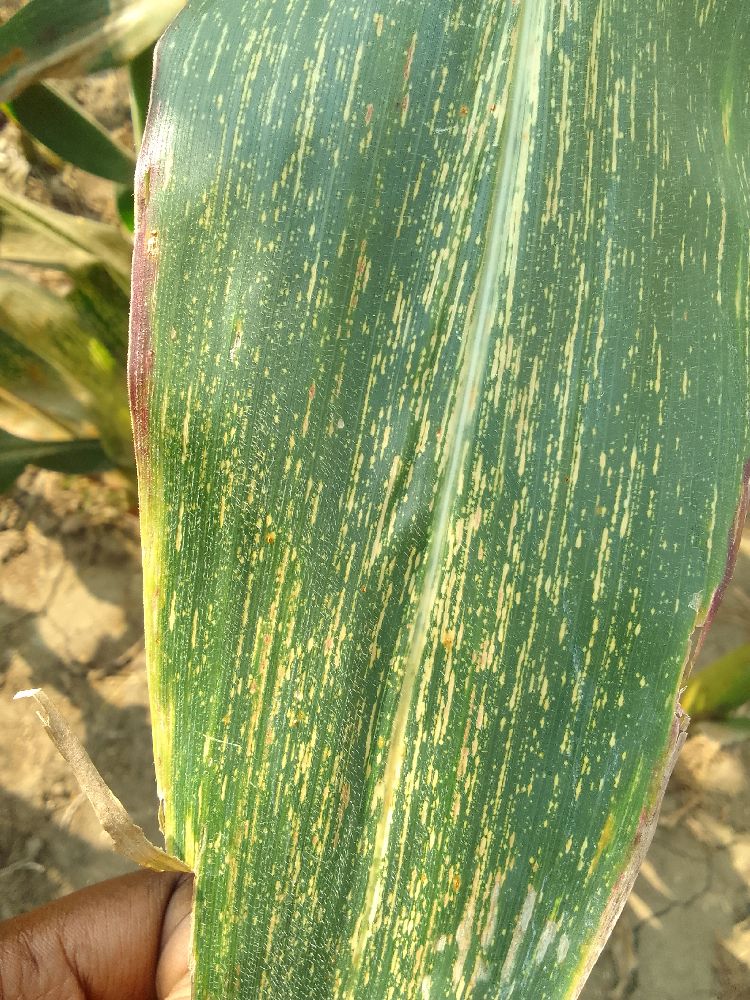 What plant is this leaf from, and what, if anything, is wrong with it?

maize, maize streak virus
